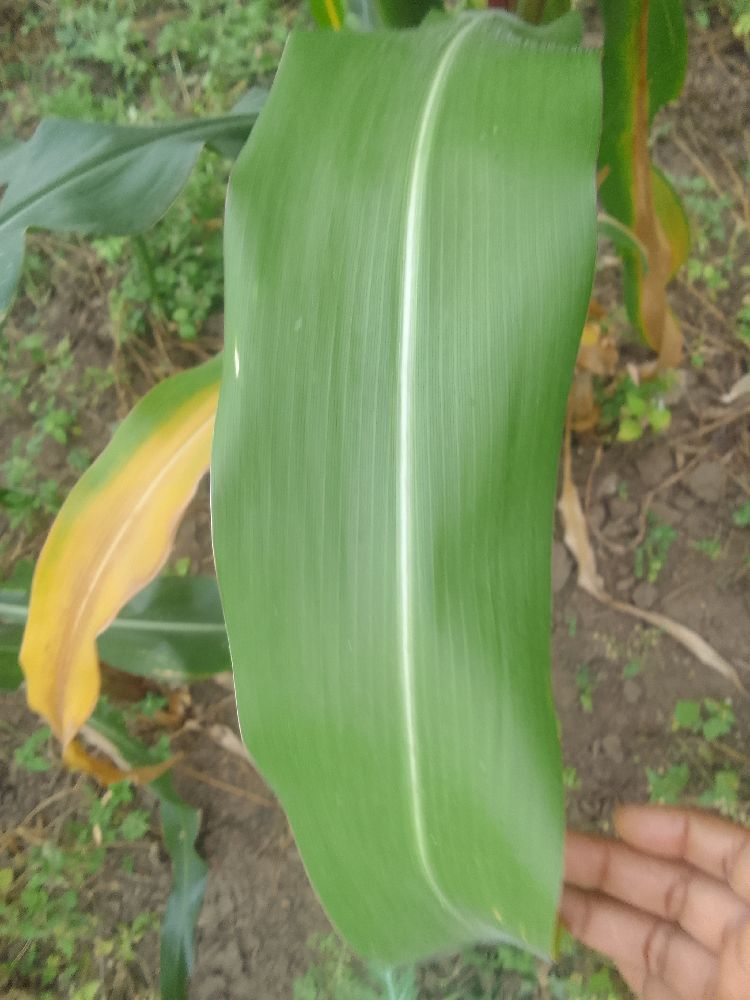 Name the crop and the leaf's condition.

maize, healthy
